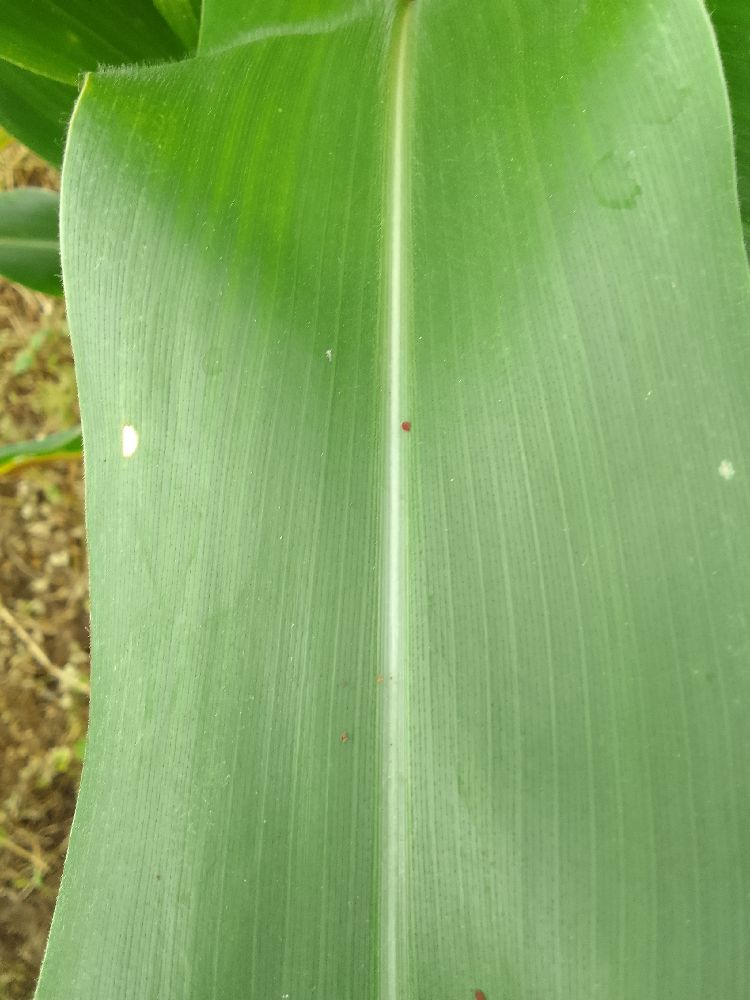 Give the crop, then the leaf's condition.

maize, healthy
